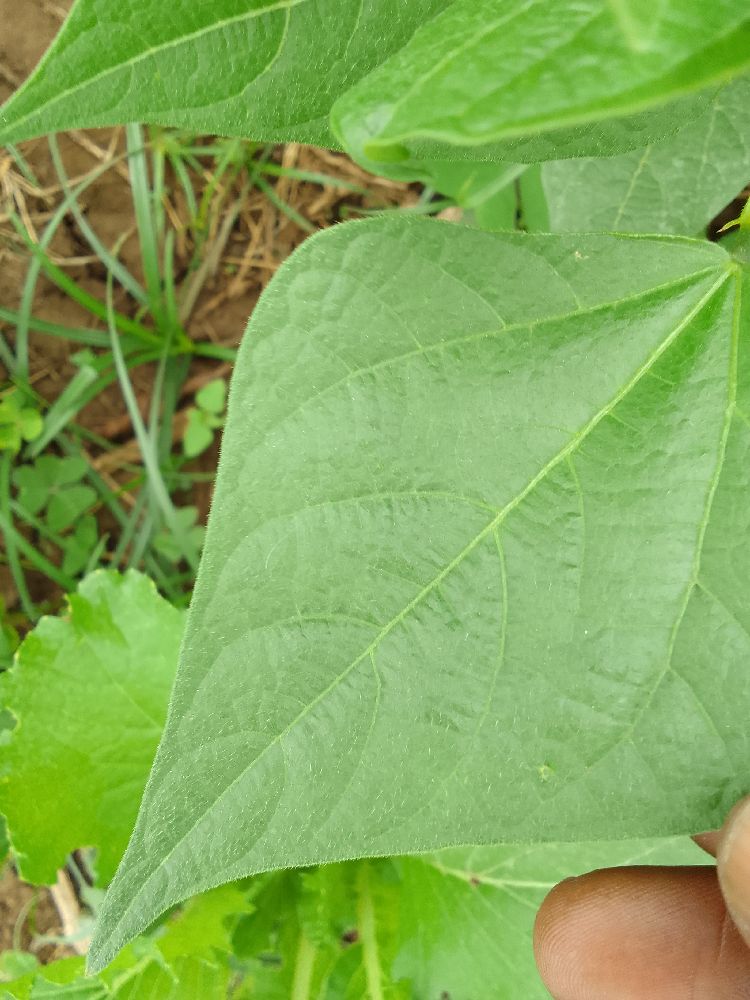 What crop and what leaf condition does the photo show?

common bean, healthy
